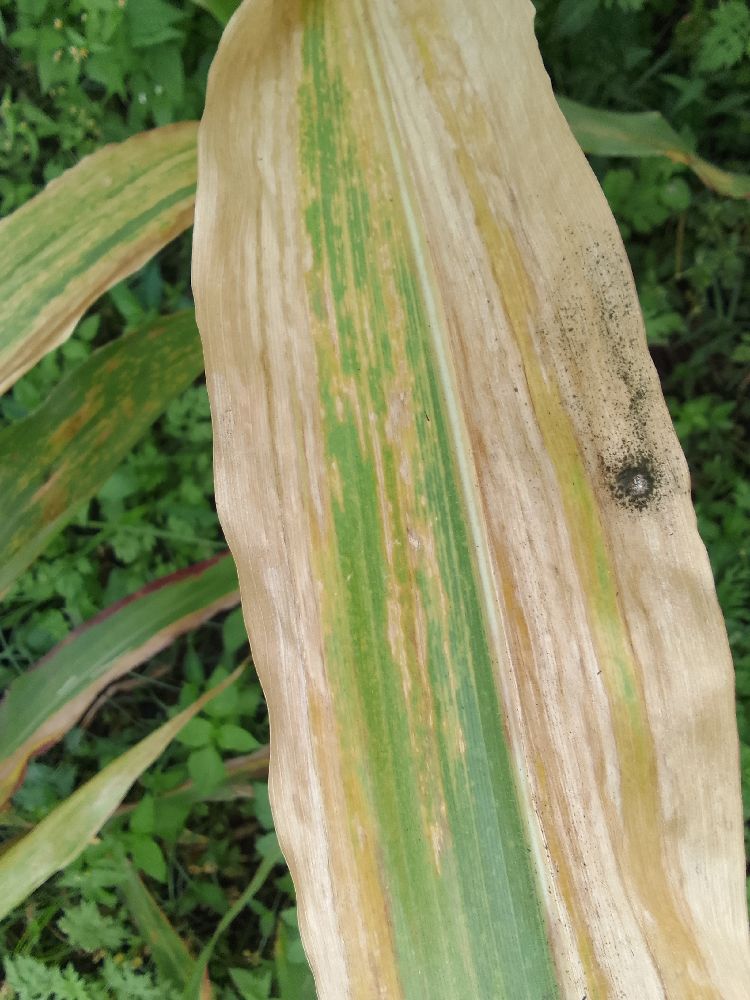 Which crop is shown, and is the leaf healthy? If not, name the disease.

maize, maize lethal necrosis
